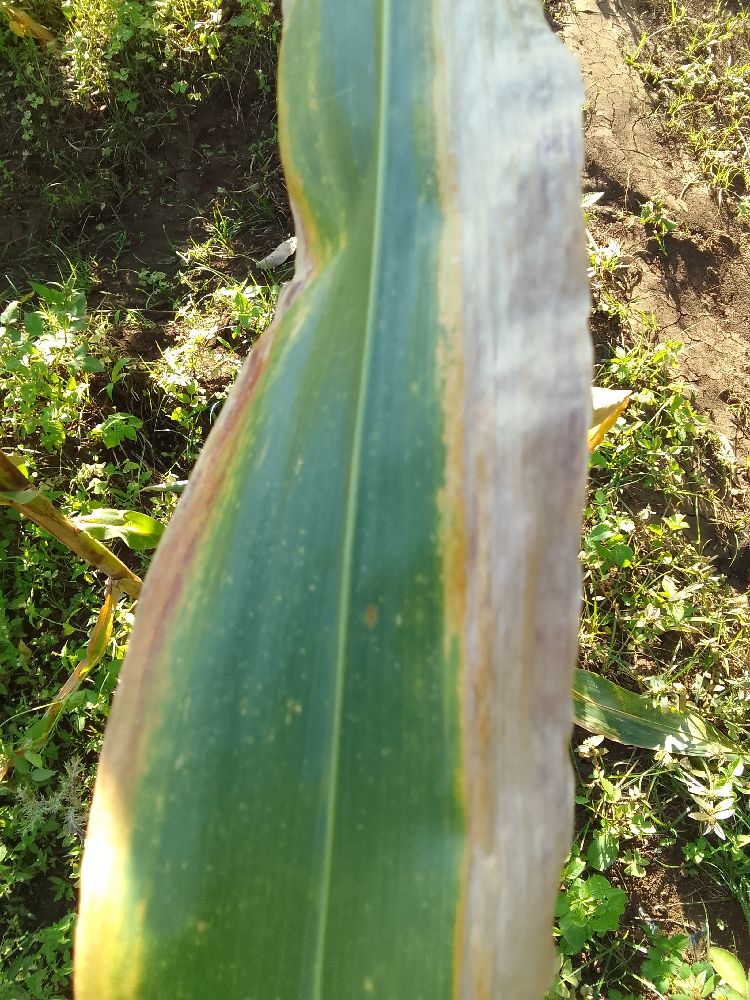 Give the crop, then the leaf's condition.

maize, maize lethal necrosis
